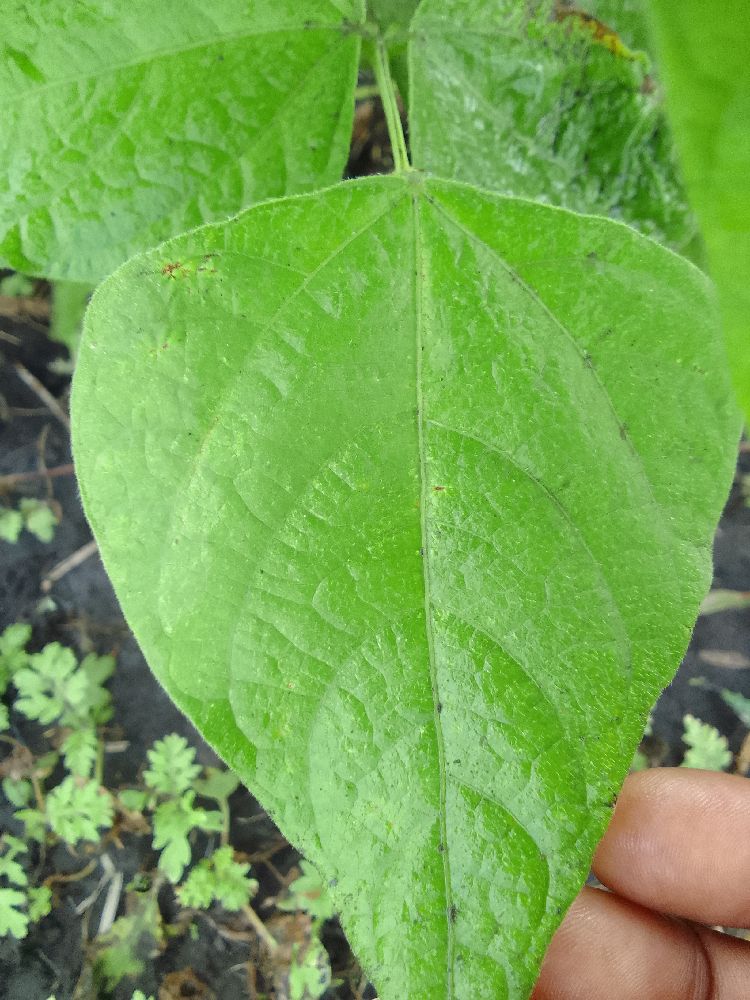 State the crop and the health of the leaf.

common bean, healthy
